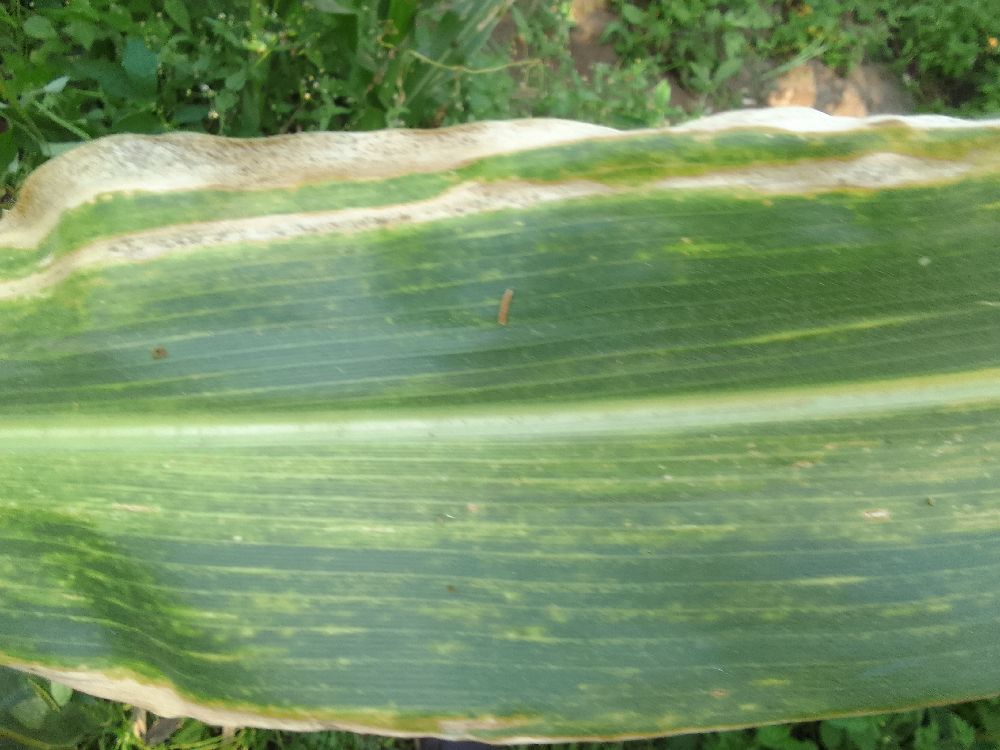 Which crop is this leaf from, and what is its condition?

maize, maize lethal necrosis
